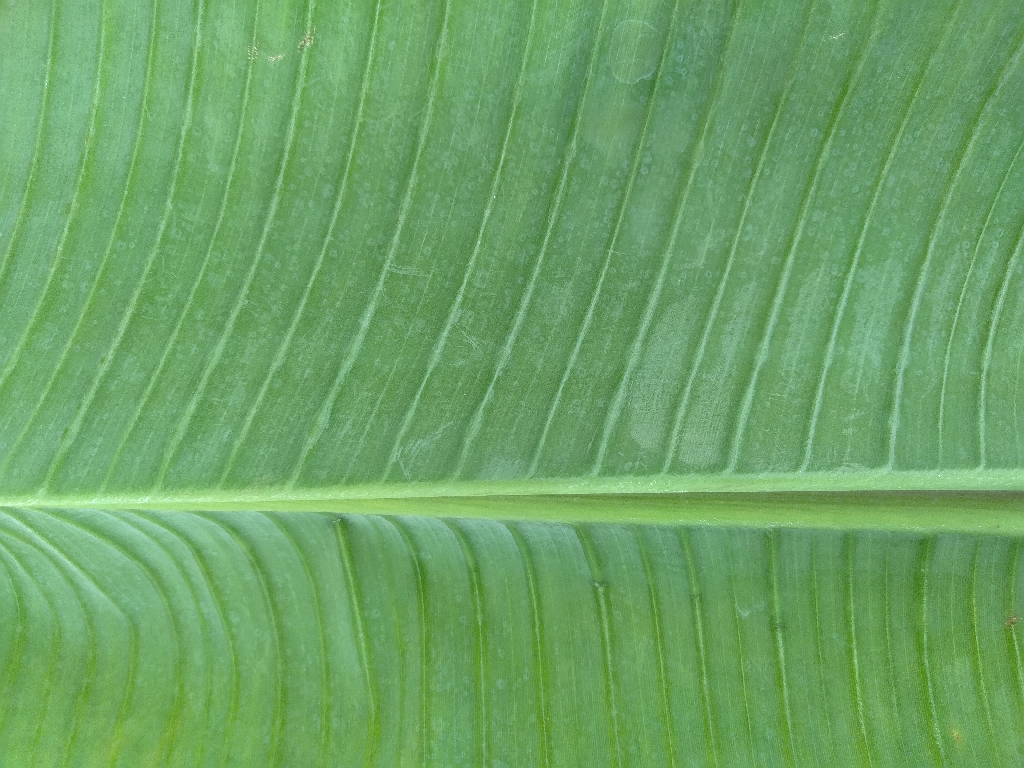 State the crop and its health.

banana, healthy
